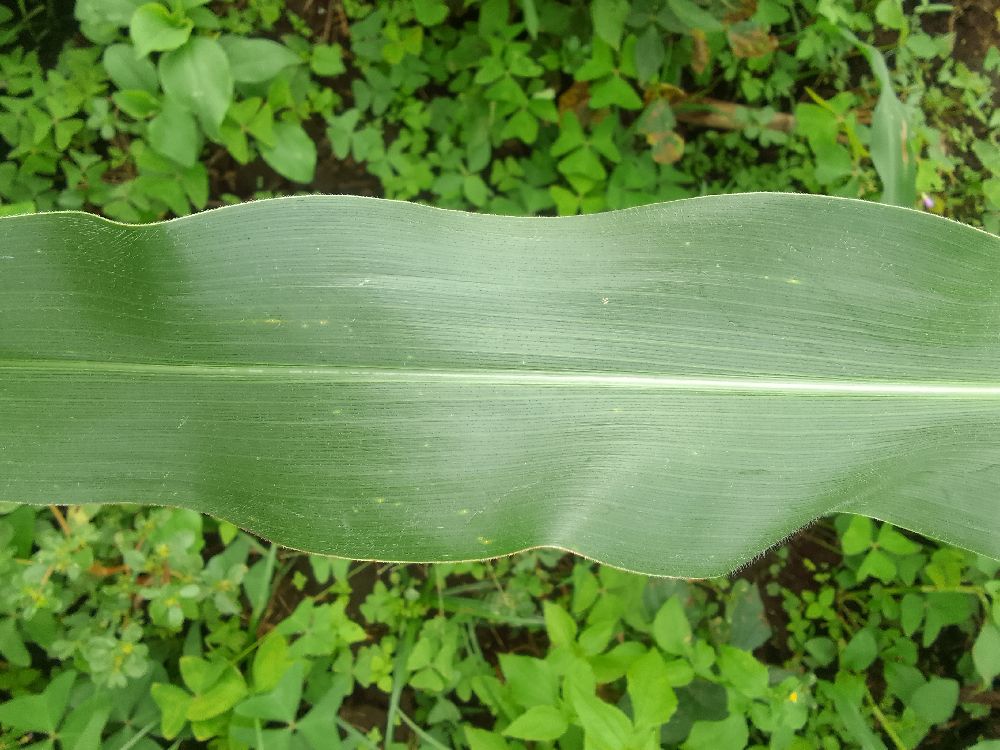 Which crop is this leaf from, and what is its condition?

maize, healthy
